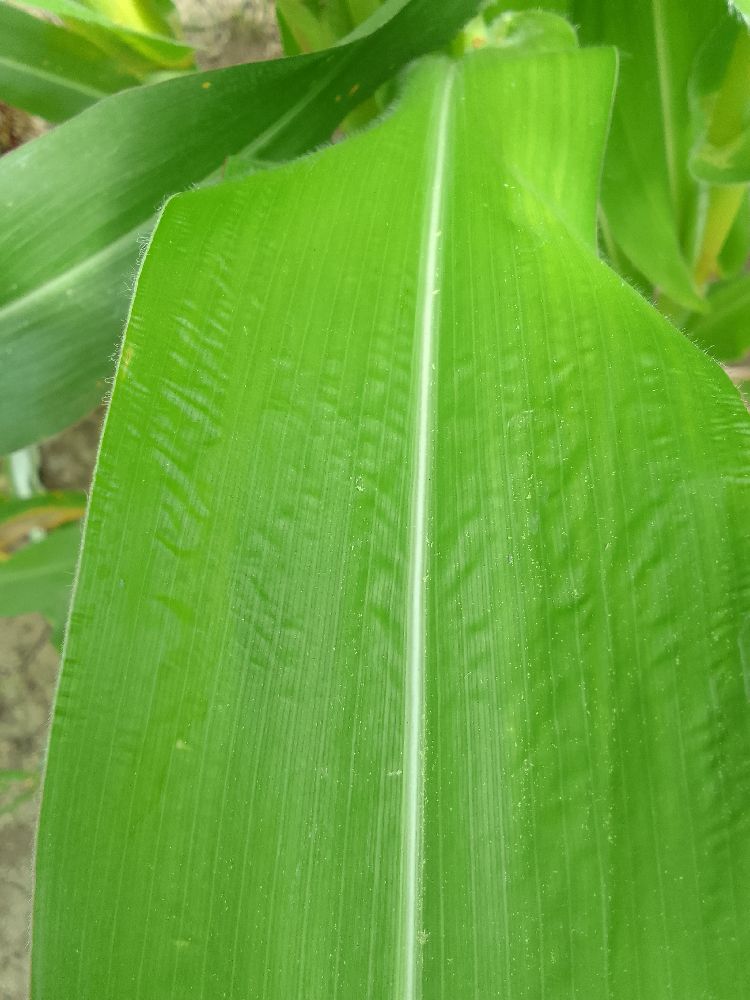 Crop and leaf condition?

maize, healthy
